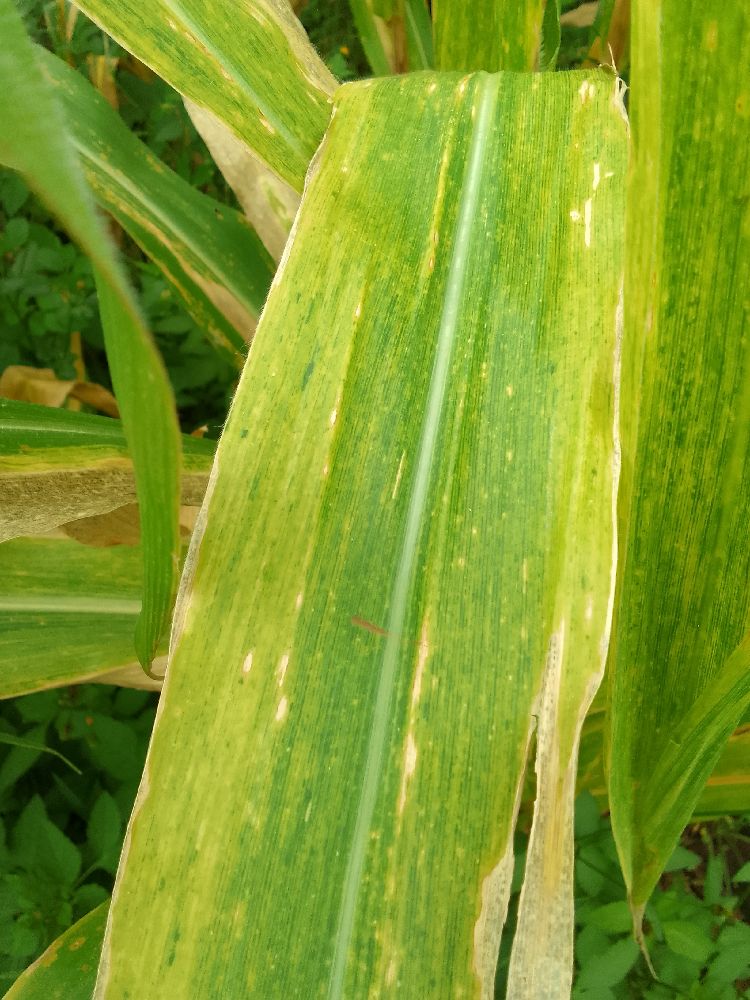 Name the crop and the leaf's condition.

maize, maize lethal necrosis
